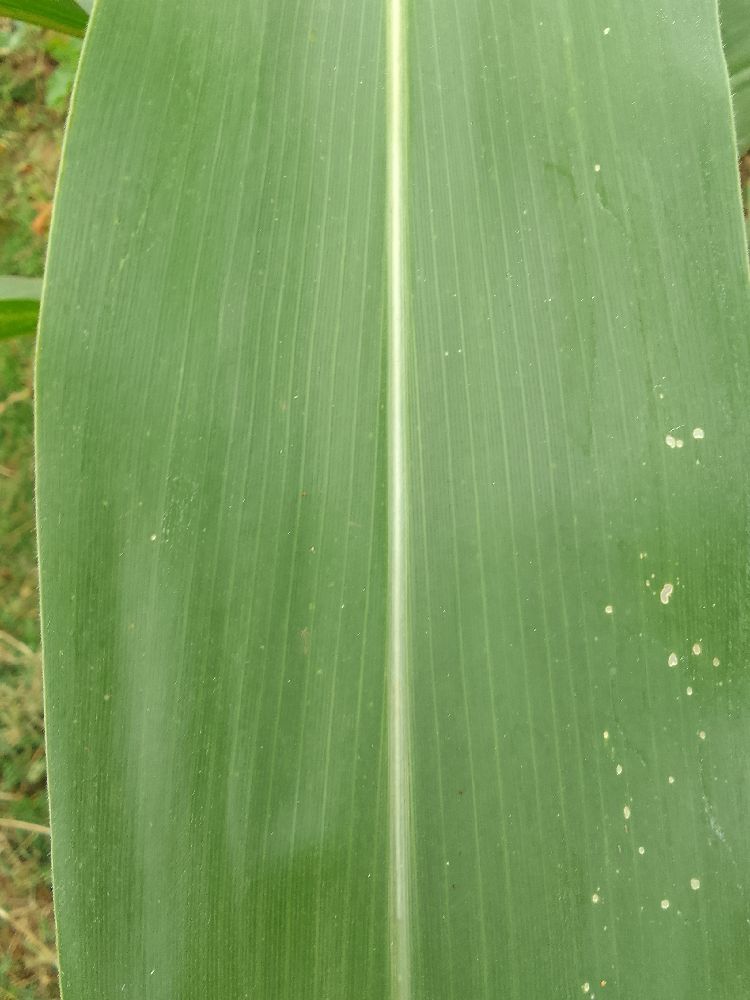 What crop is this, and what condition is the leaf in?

maize, healthy
